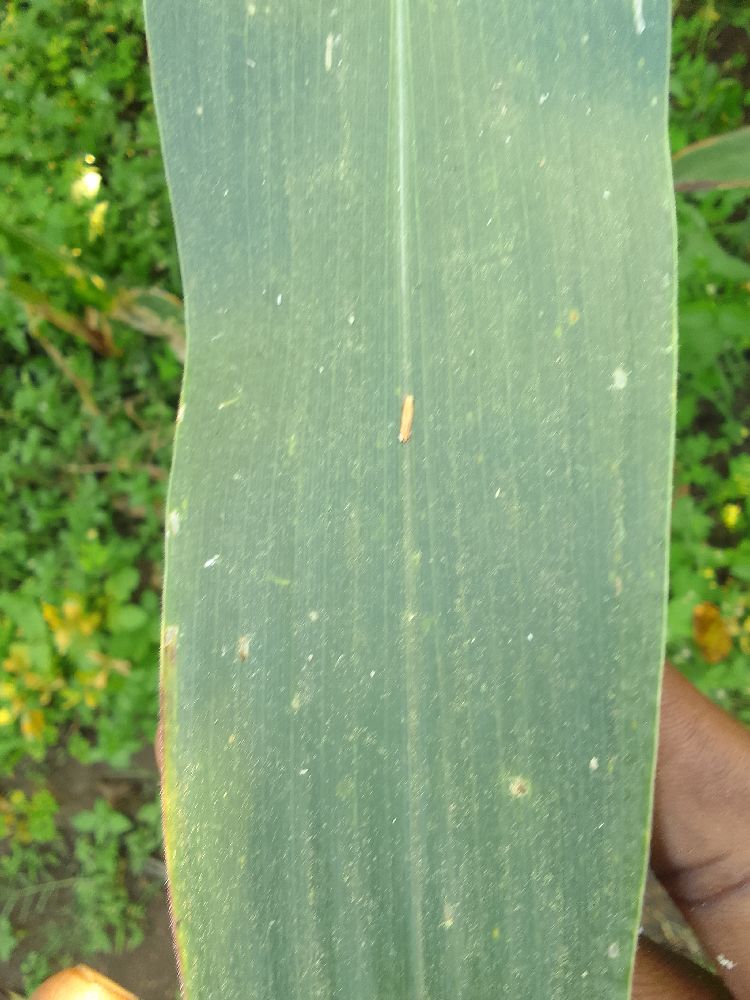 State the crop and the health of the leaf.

maize, healthy
